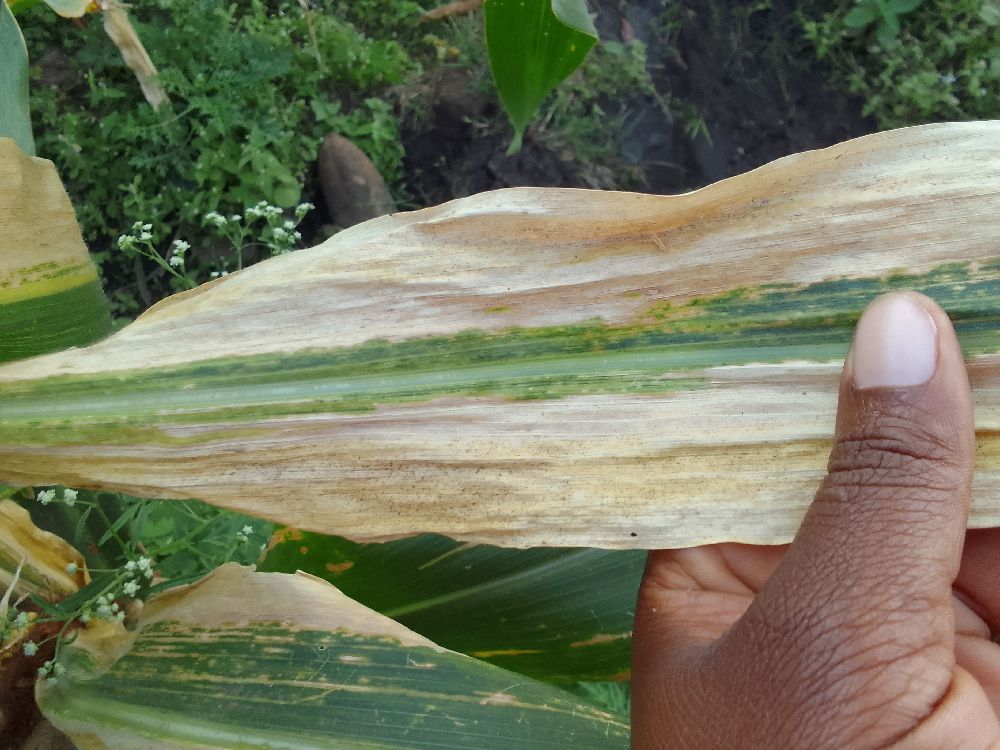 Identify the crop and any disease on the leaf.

maize, maize lethal necrosis
